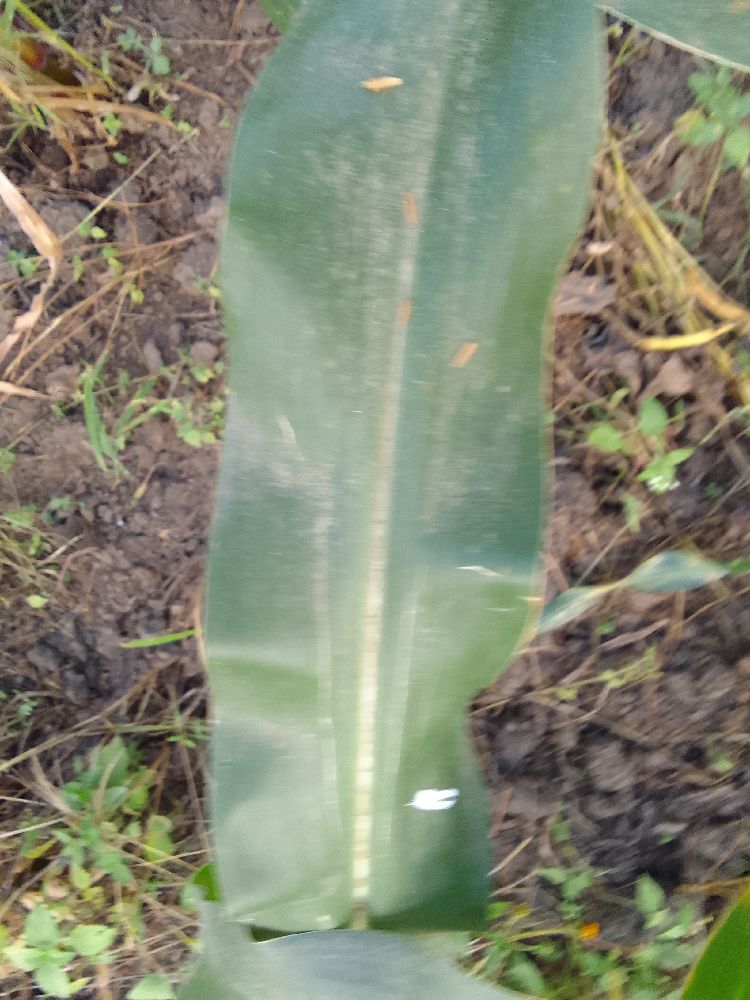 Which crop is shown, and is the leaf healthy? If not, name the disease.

maize, healthy
